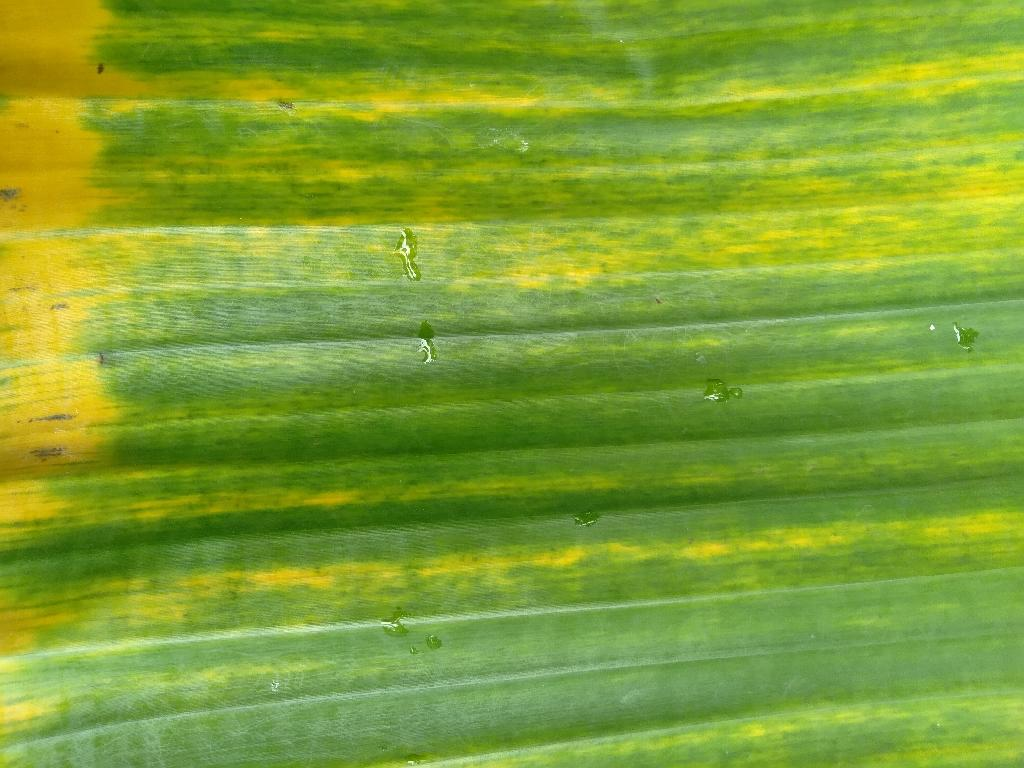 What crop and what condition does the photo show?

banana, fusarium wilt race 1
